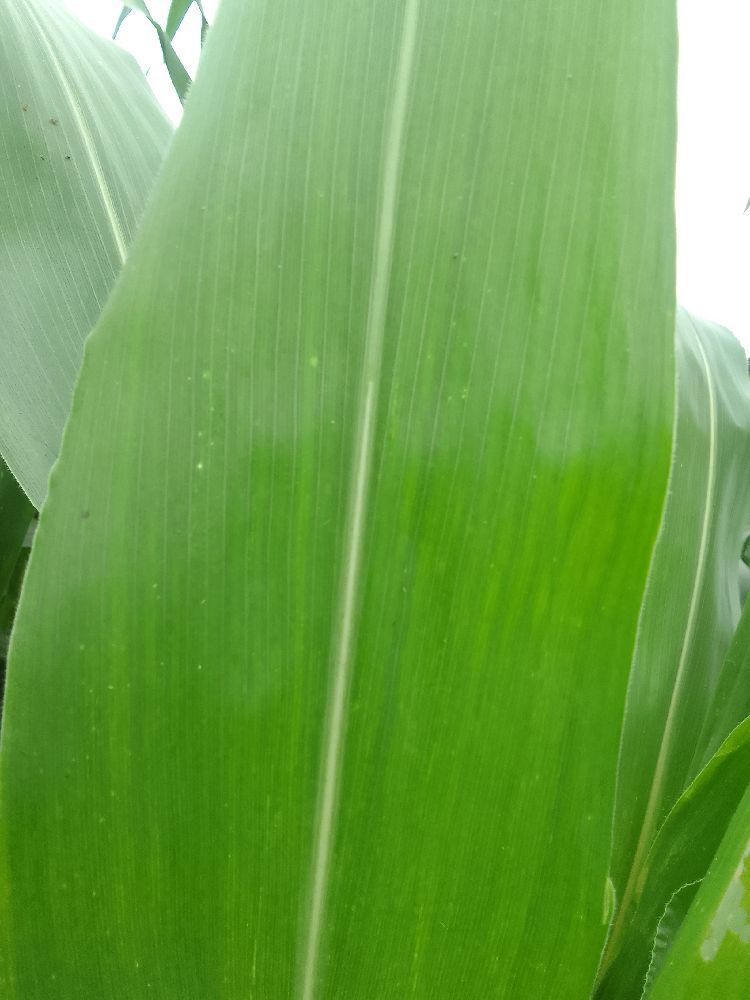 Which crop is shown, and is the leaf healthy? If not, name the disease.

maize, healthy
